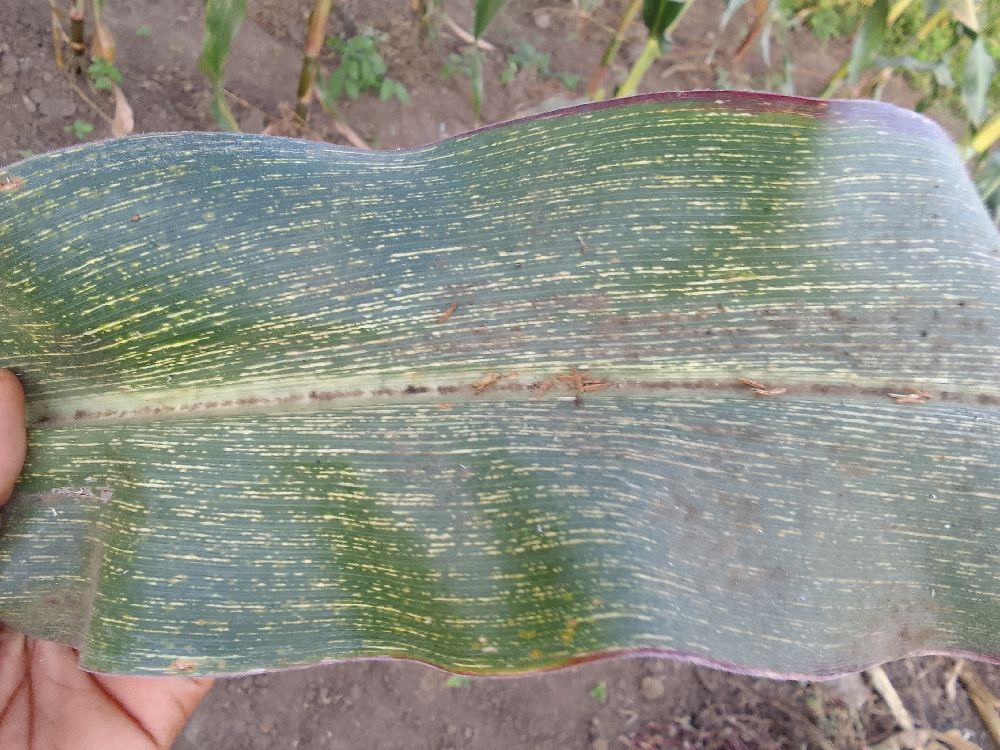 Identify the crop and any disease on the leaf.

maize, maize streak virus
